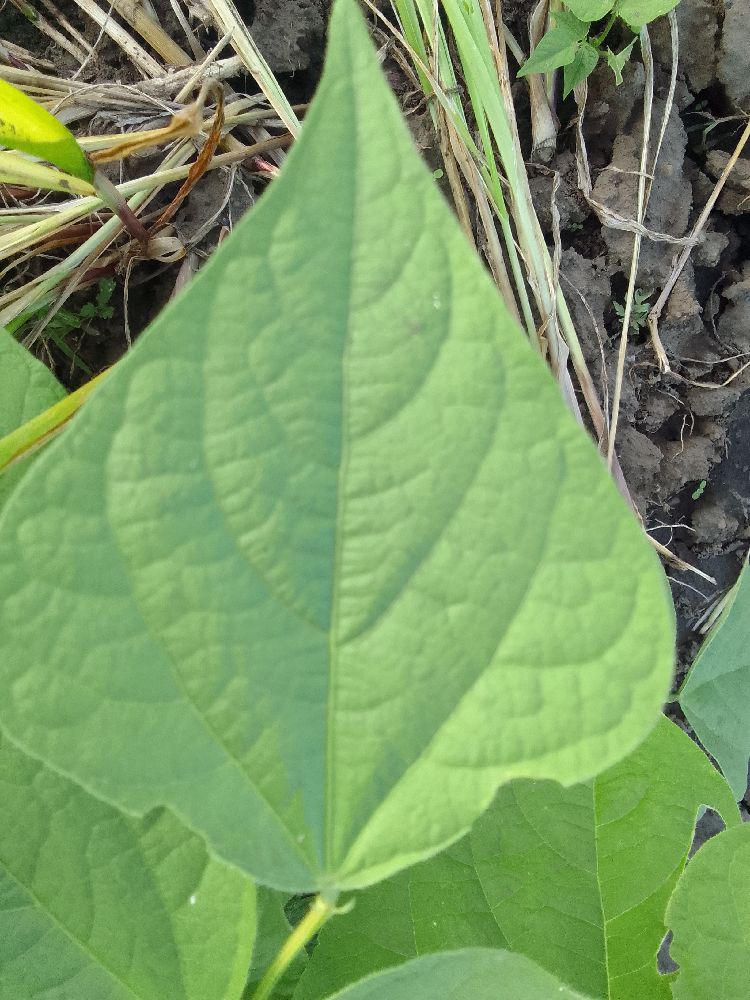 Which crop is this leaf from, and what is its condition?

common bean, healthy
